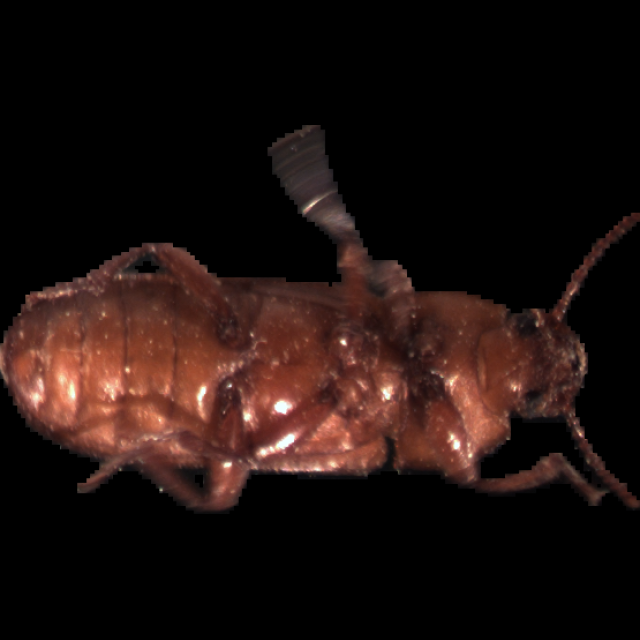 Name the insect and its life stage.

mealworm beetle
